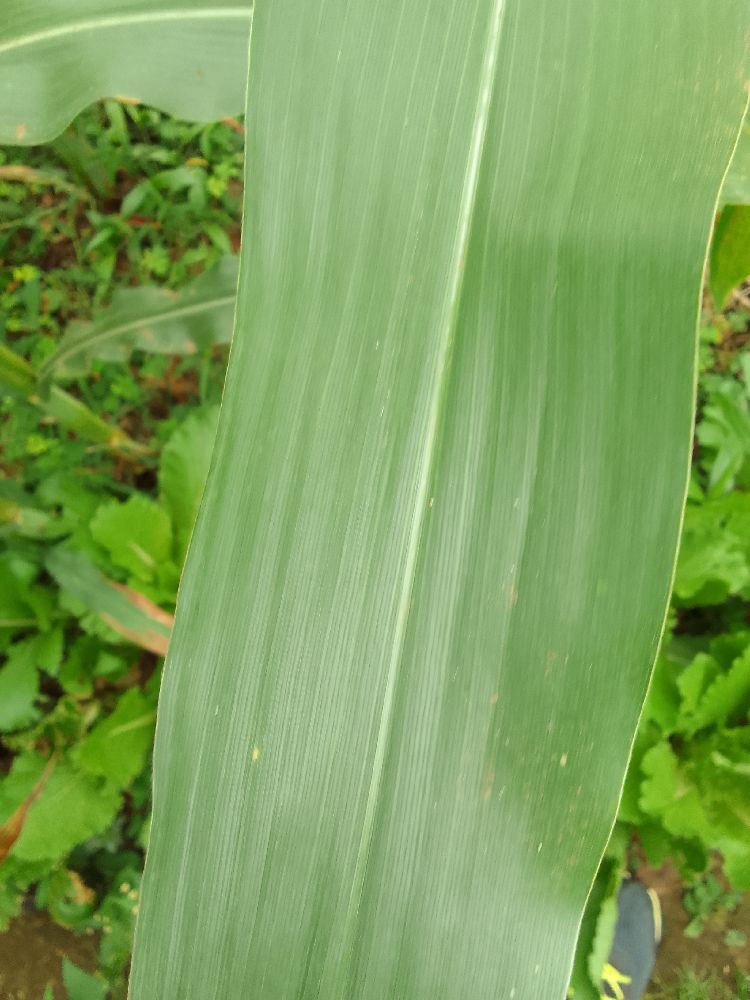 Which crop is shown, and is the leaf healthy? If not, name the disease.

maize, healthy
